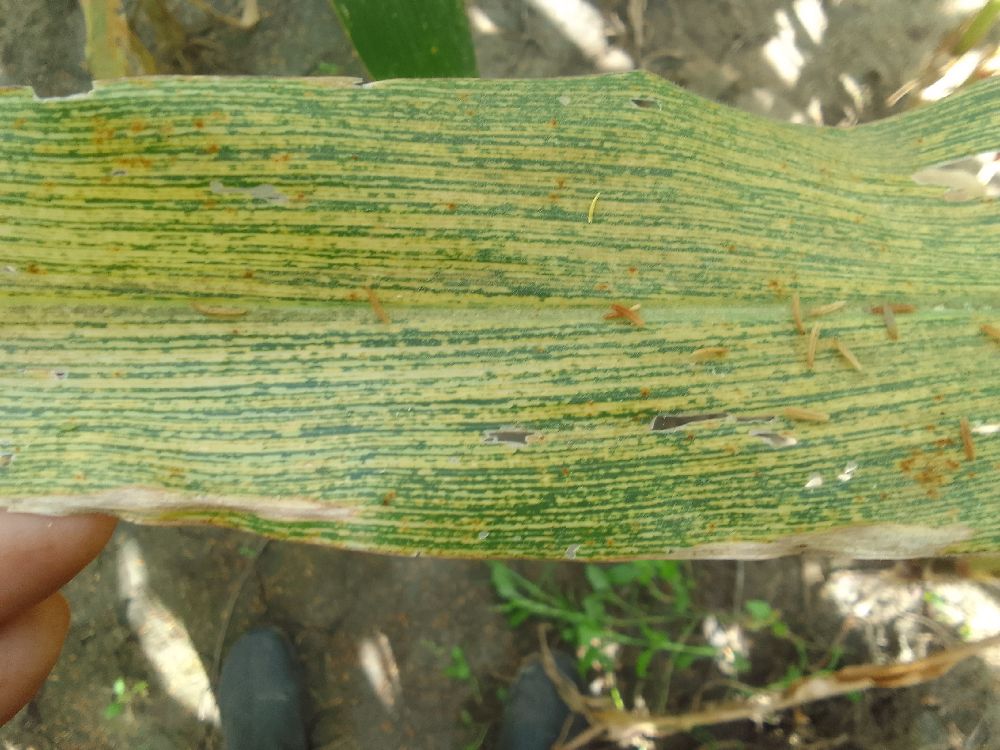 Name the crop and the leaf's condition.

maize, maize streak virus
